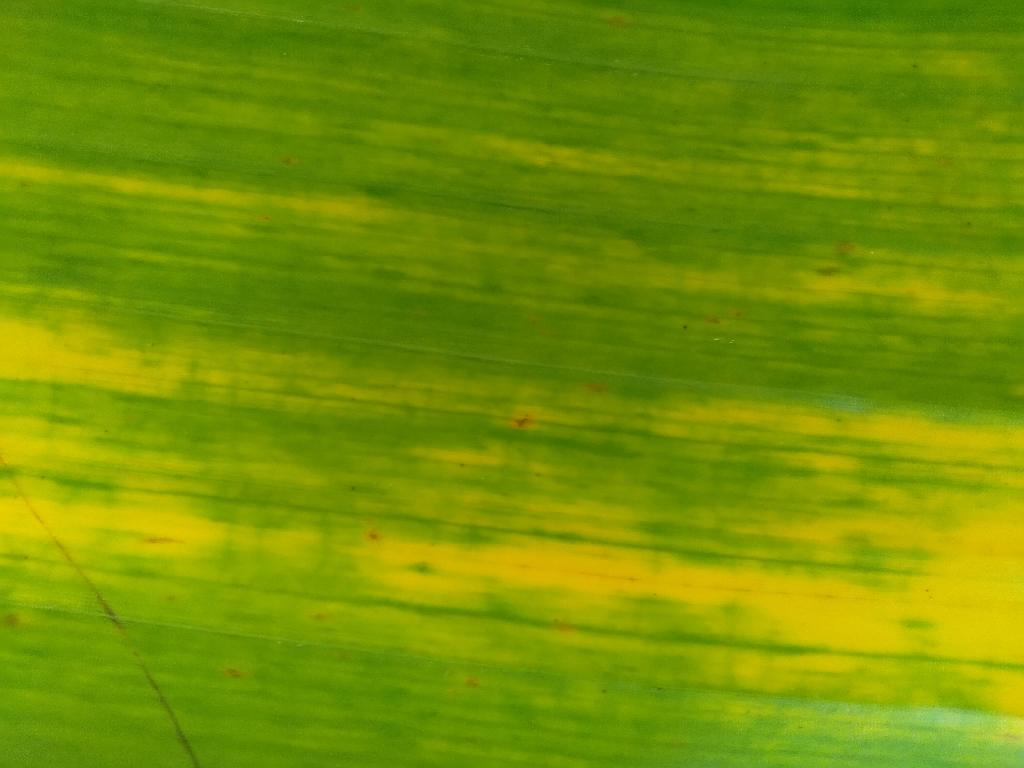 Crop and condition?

banana, fusarium wilt race 1
